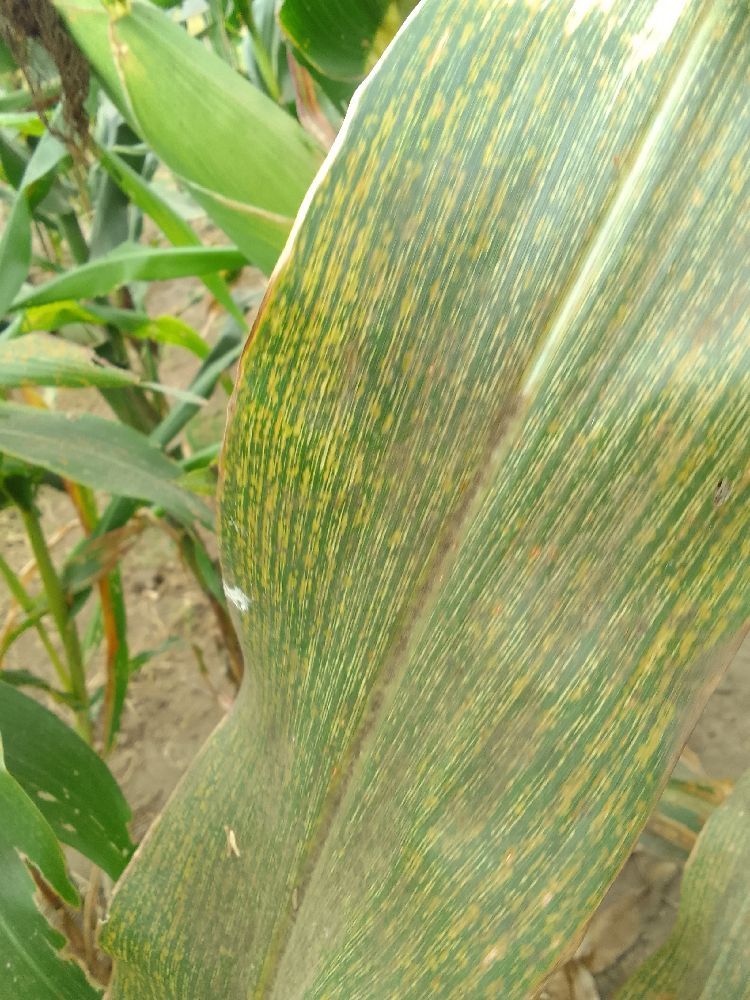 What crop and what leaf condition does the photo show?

maize, maize streak virus
